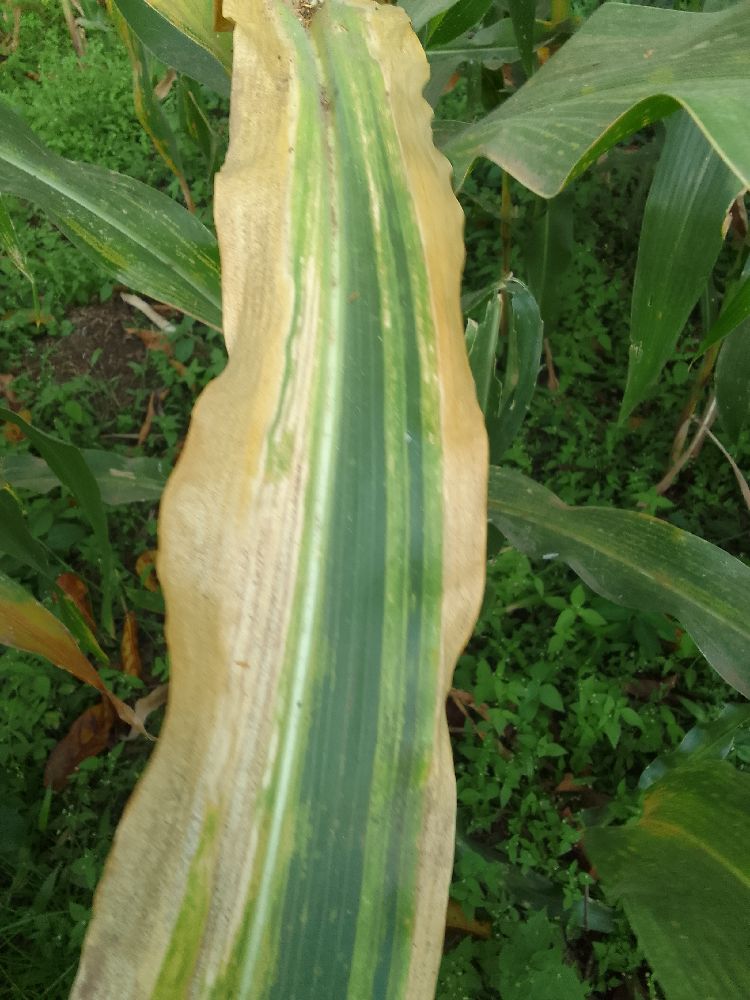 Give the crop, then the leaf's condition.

maize, maize lethal necrosis
